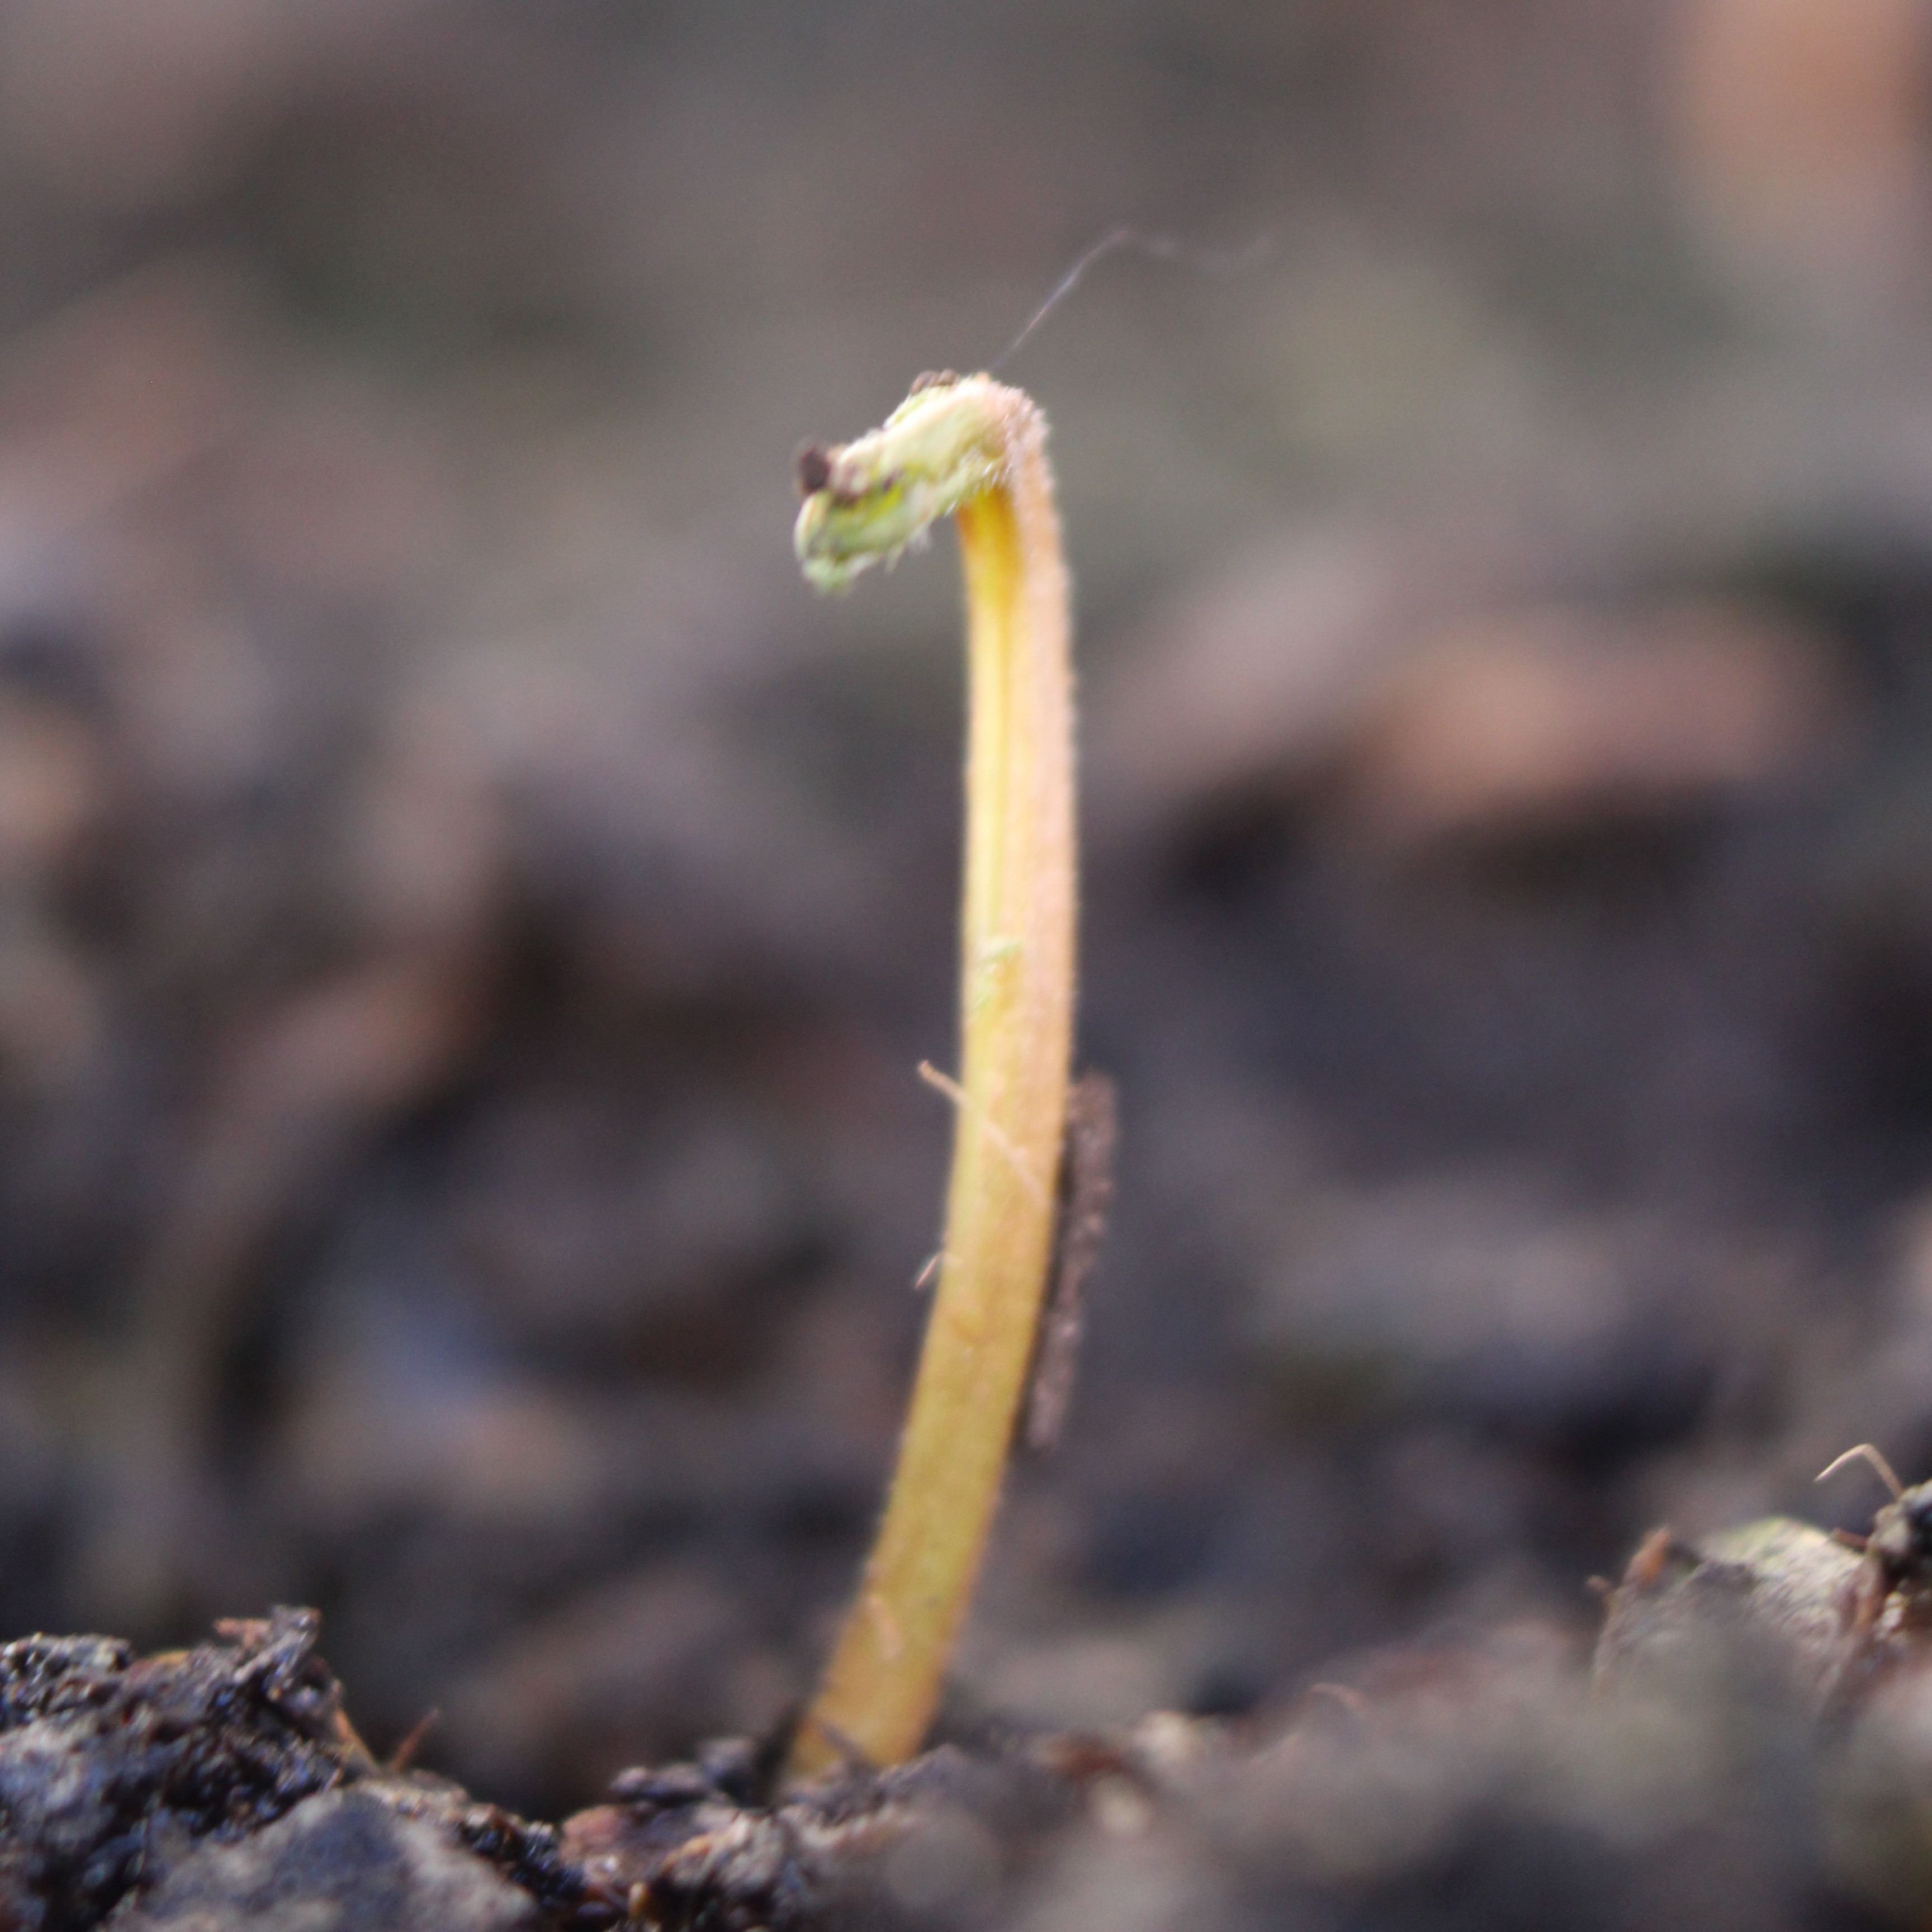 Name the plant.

Vicia sativa
